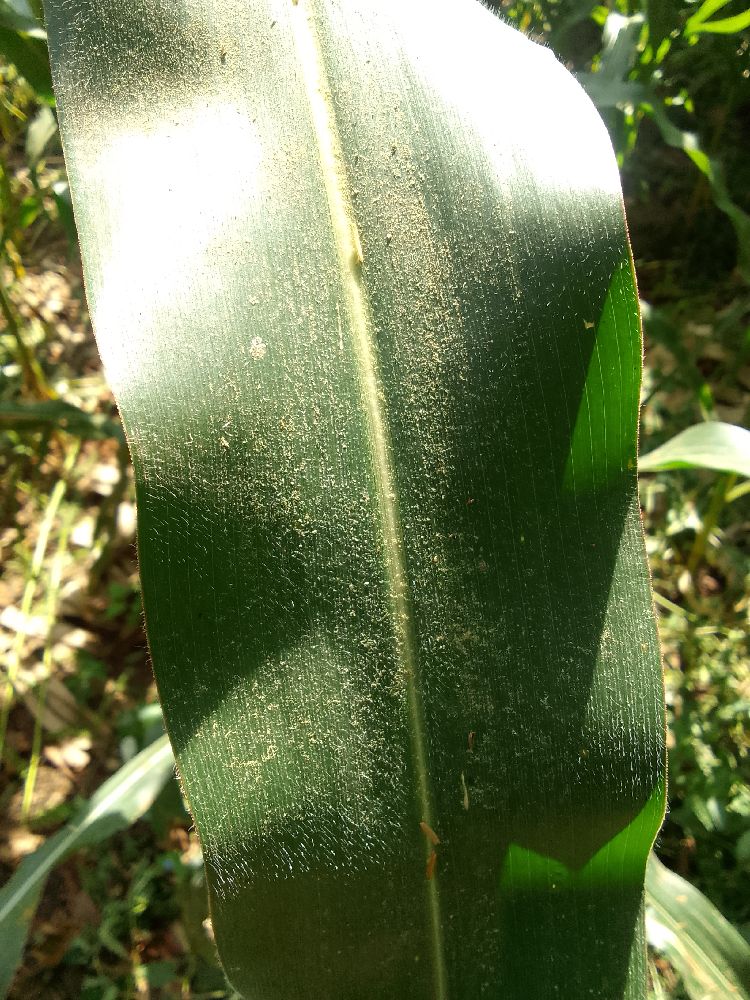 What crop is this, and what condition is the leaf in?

maize, healthy
